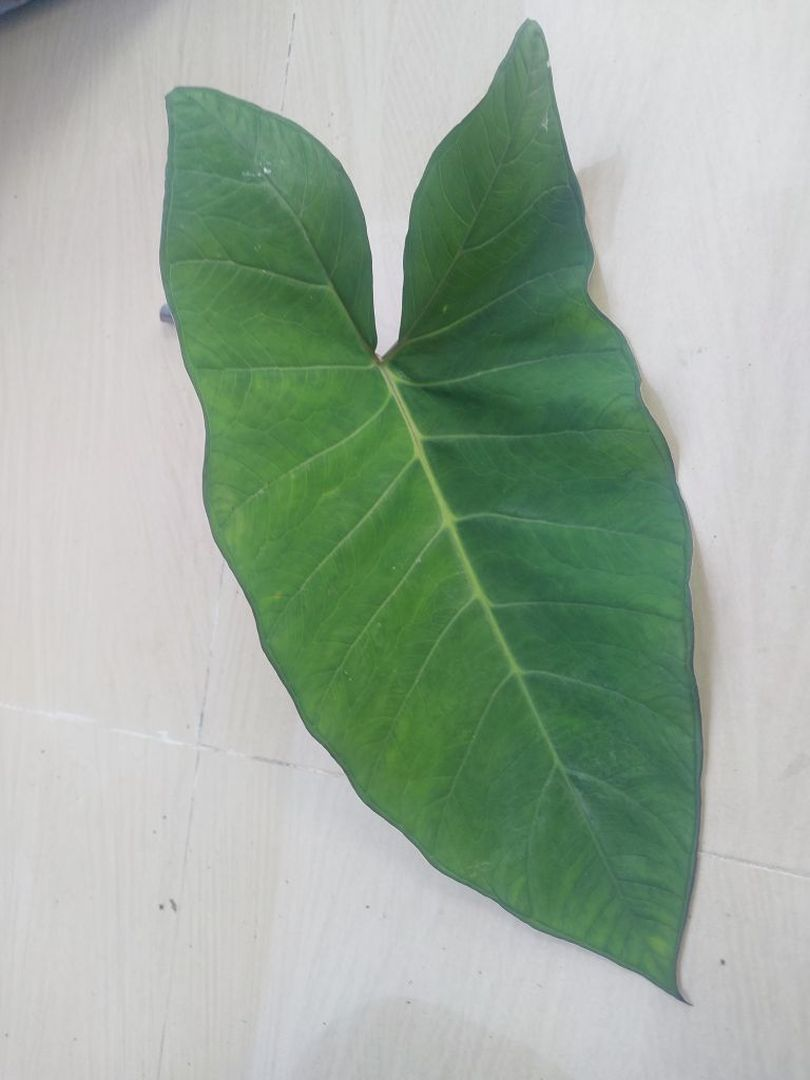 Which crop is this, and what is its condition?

taro, healthy
